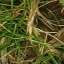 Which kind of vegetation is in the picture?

grass
